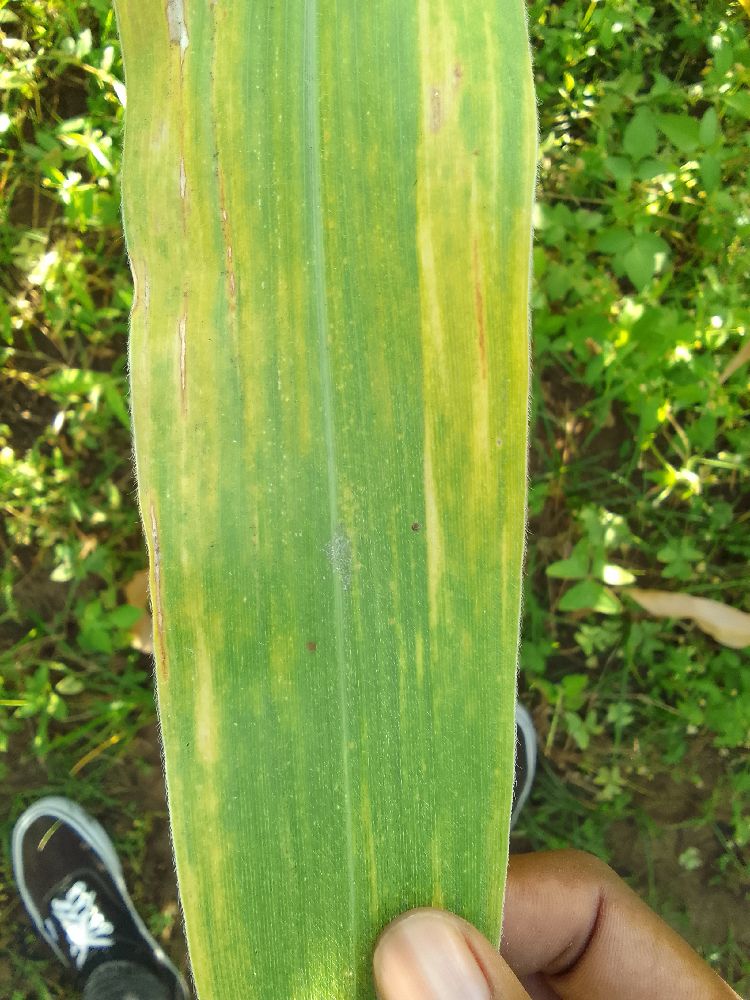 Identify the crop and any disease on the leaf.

maize, maize lethal necrosis
